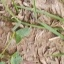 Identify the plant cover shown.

unstructured weed
